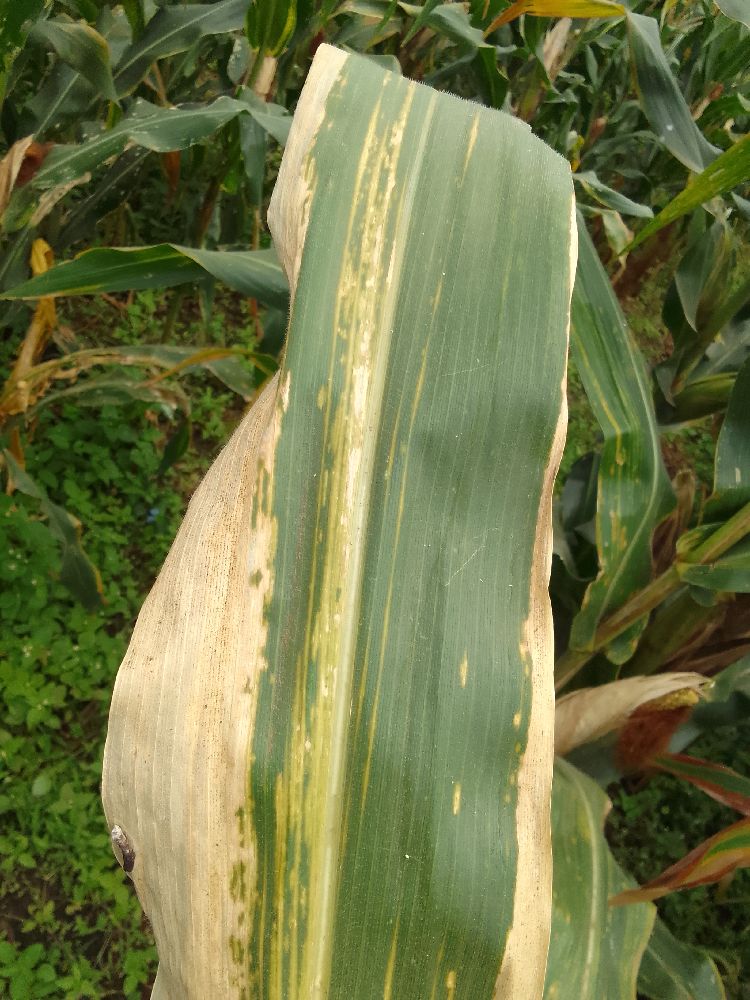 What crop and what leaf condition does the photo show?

maize, maize lethal necrosis
